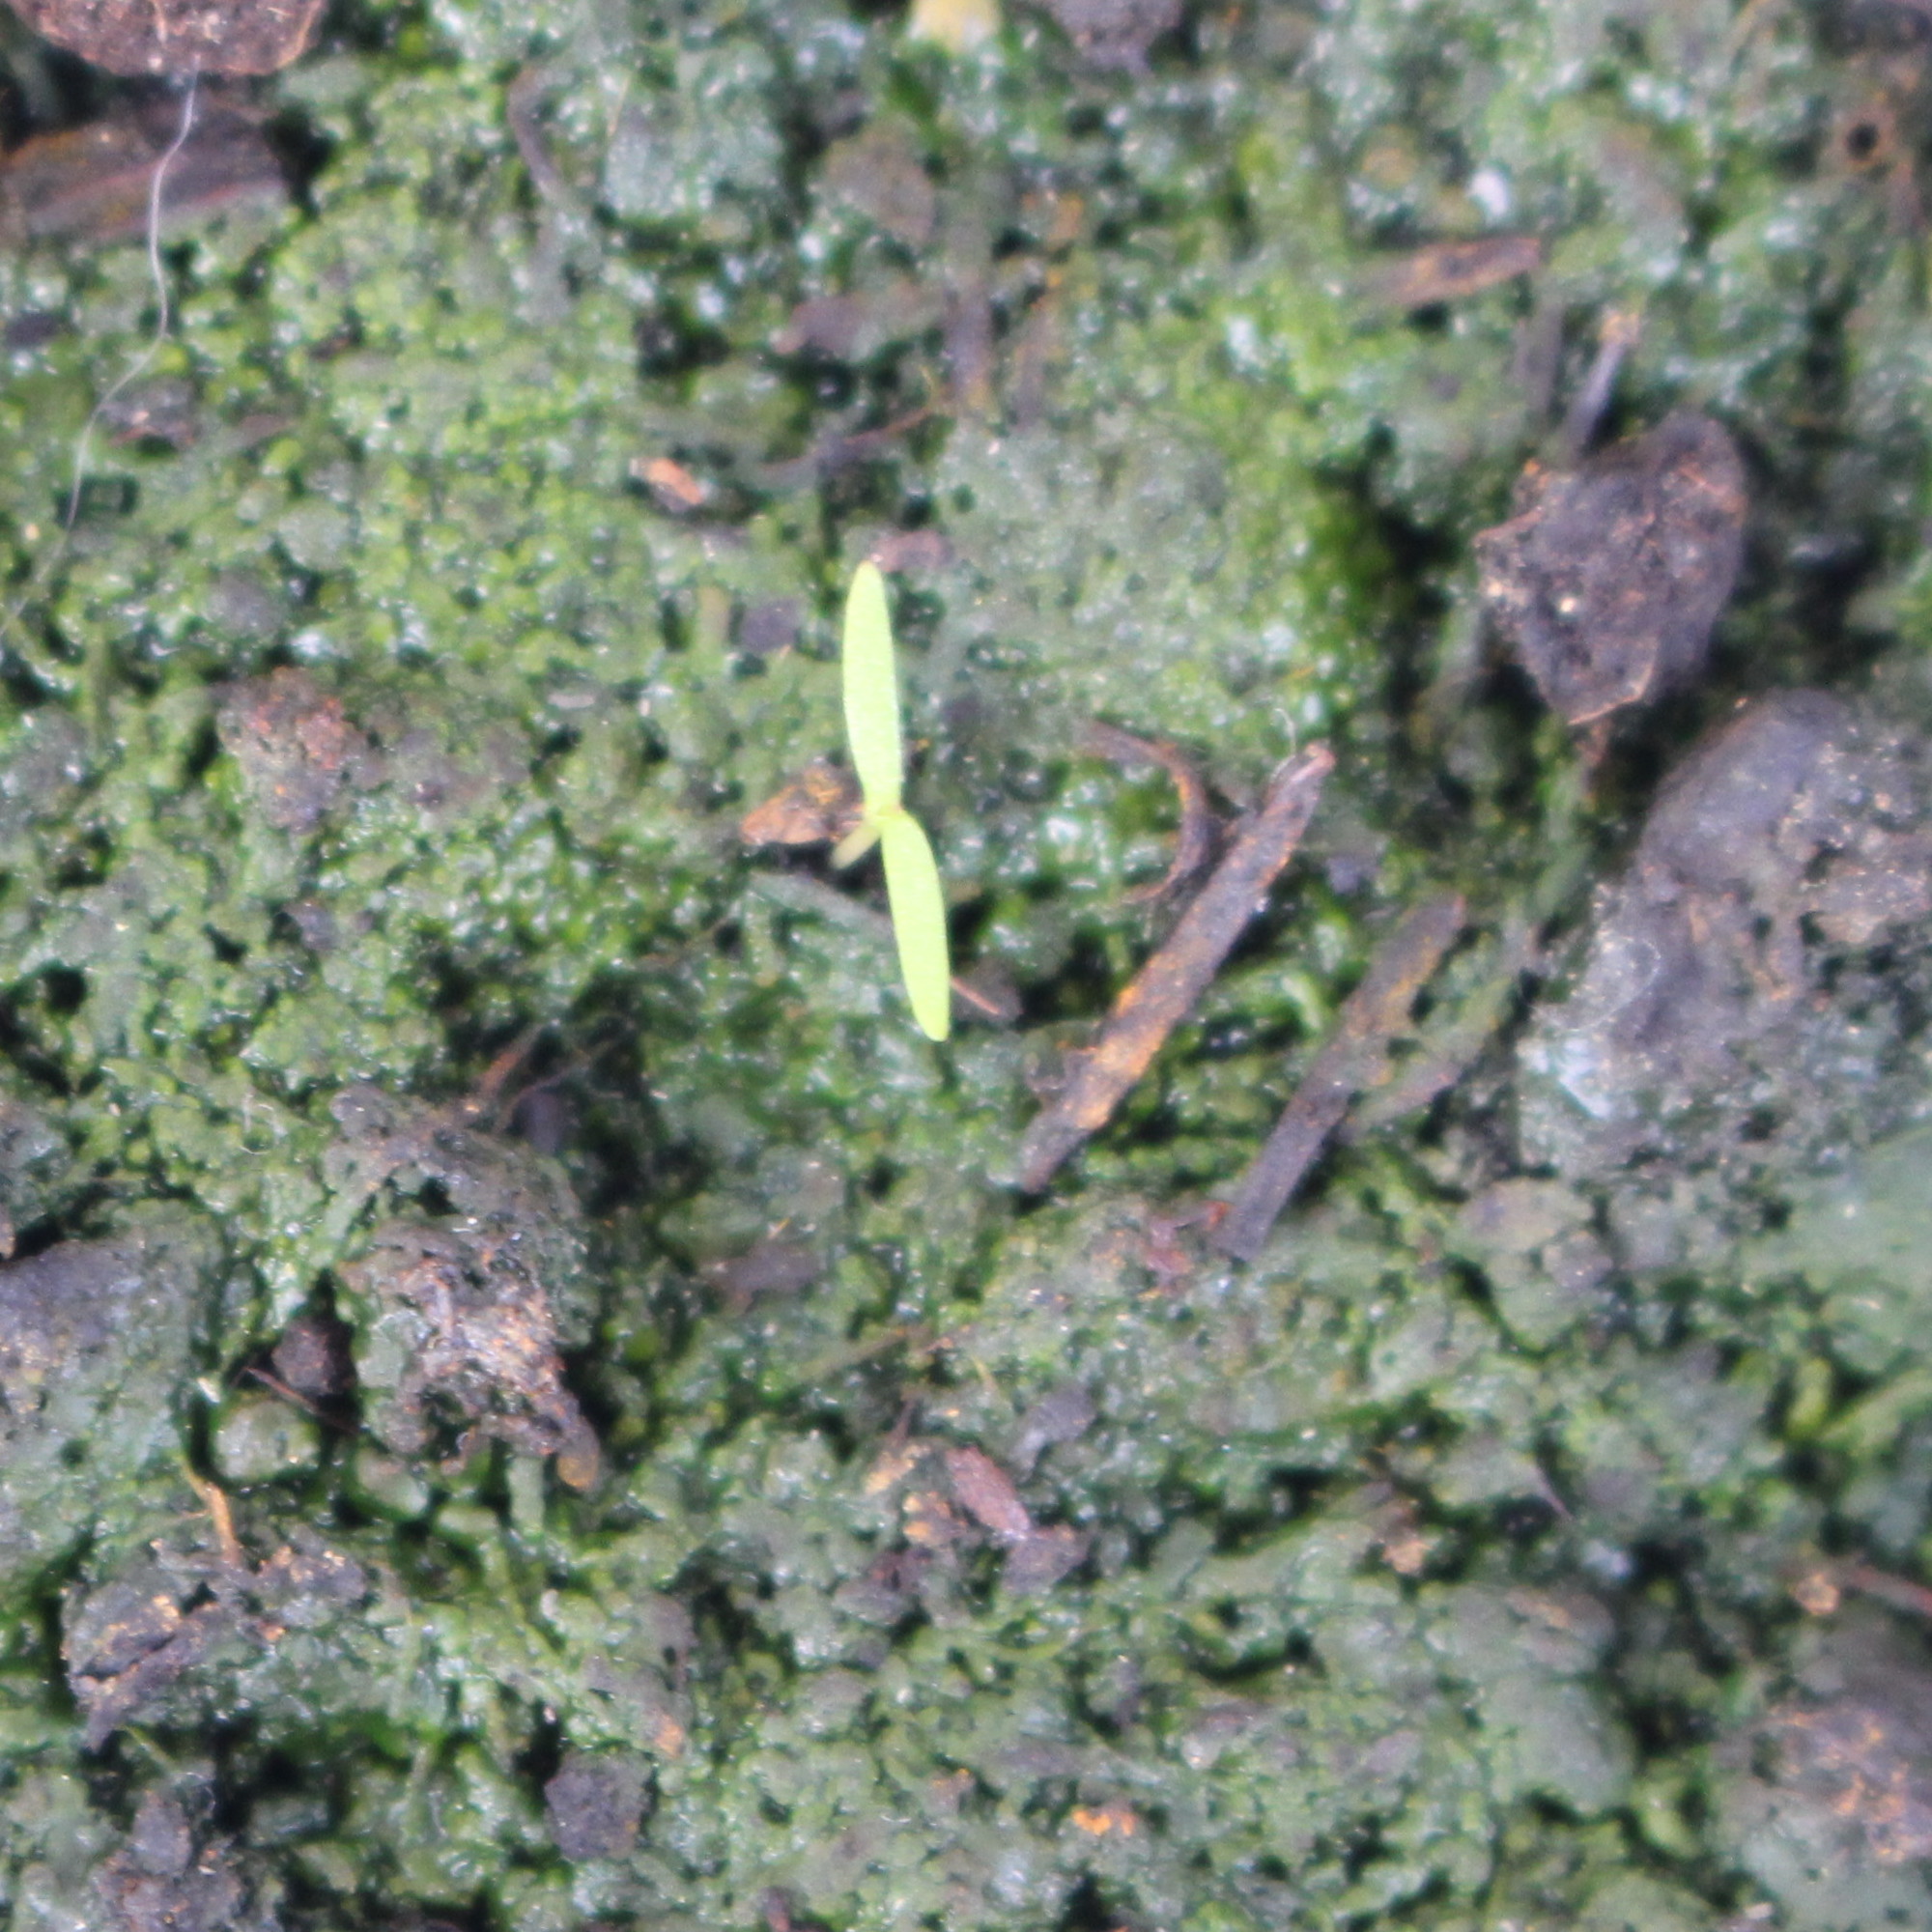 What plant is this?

Papaver rhoeas
